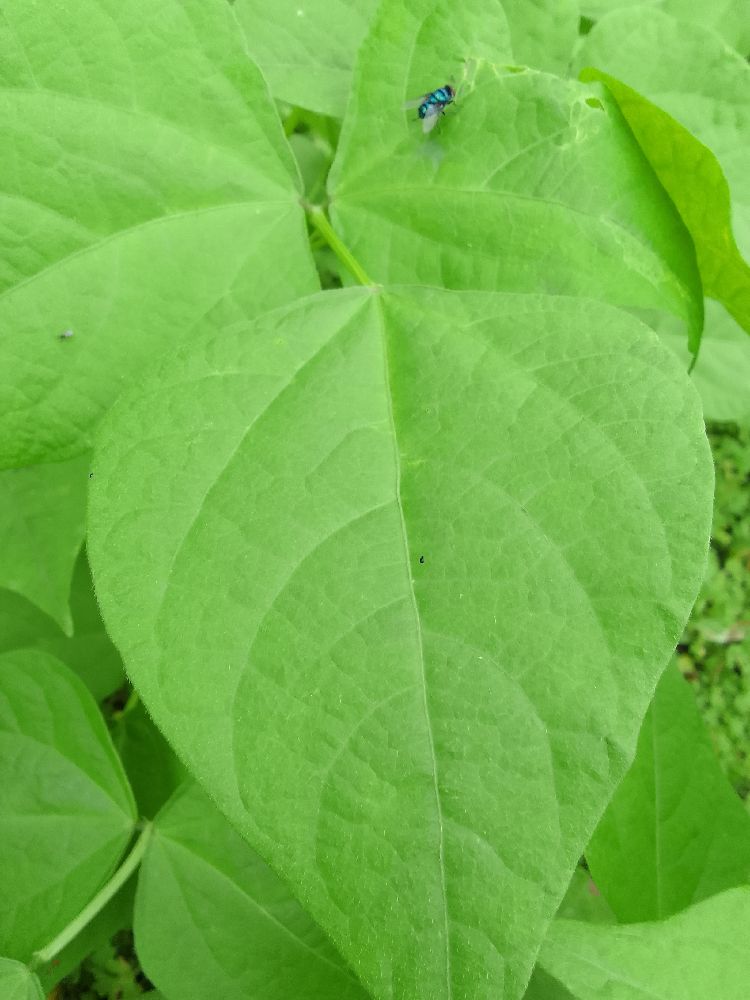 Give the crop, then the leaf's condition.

common bean, healthy
